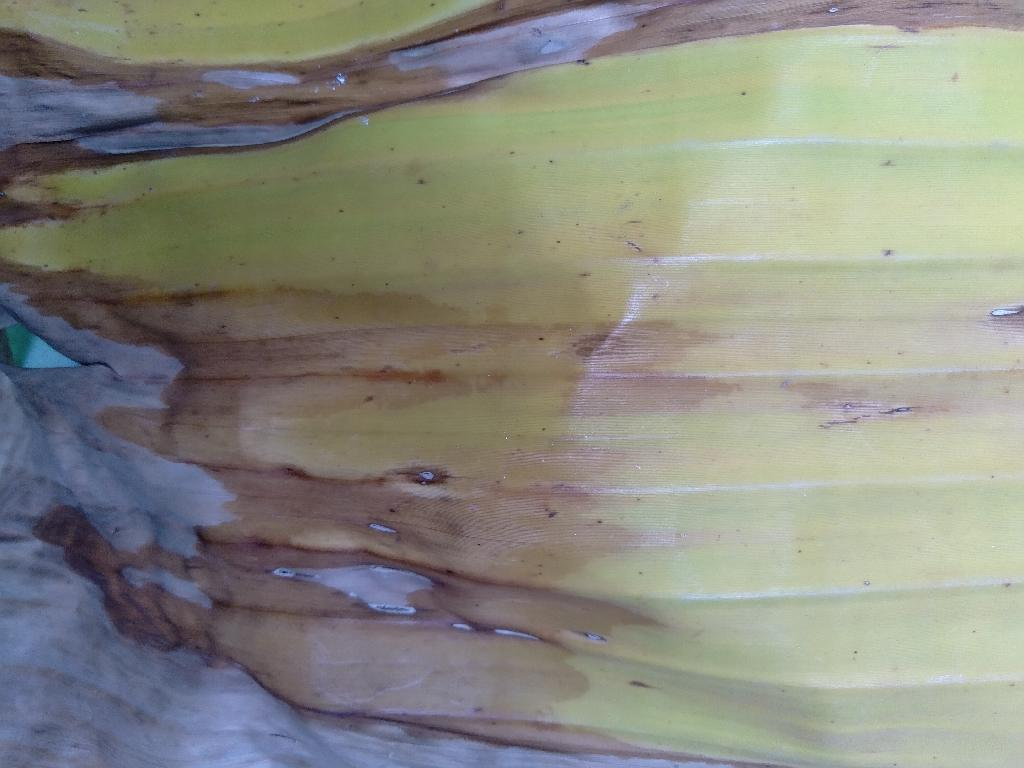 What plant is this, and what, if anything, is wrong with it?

banana, fusarium wilt race 1
